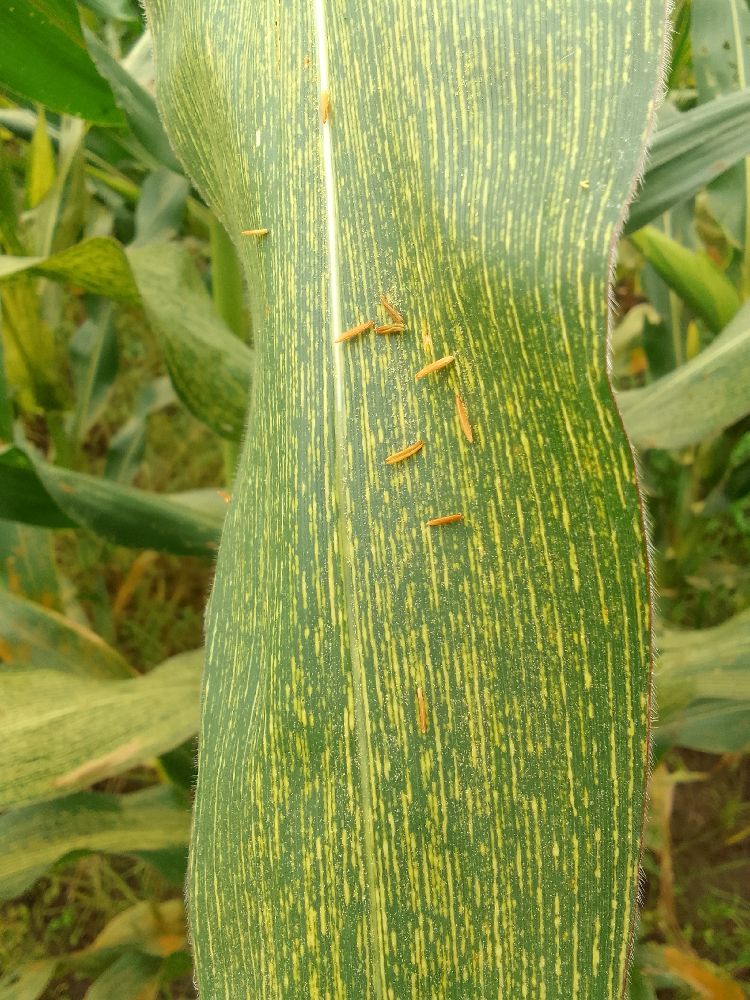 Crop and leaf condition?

maize, maize streak virus
